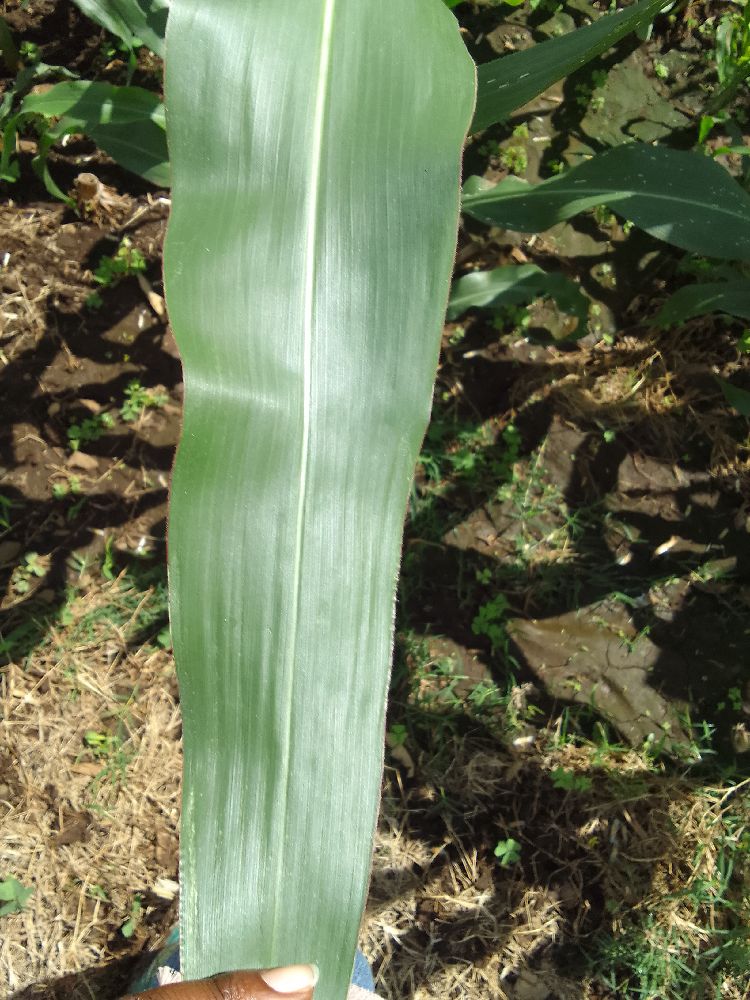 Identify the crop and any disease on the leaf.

maize, healthy
